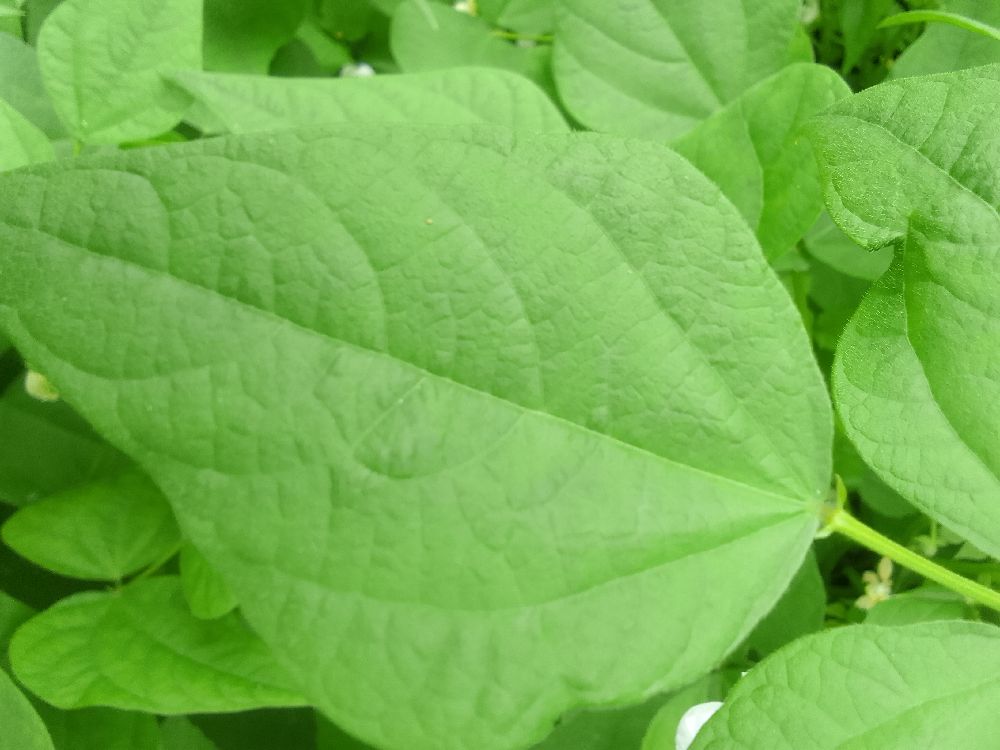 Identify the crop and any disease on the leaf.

common bean, healthy
